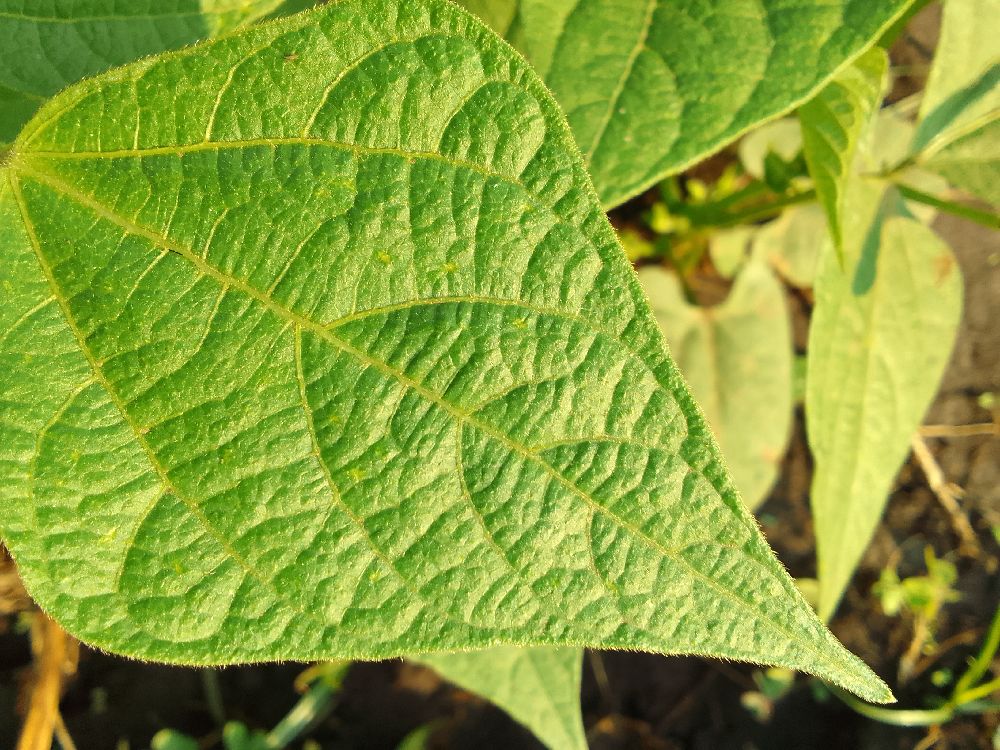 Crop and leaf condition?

common bean, healthy
